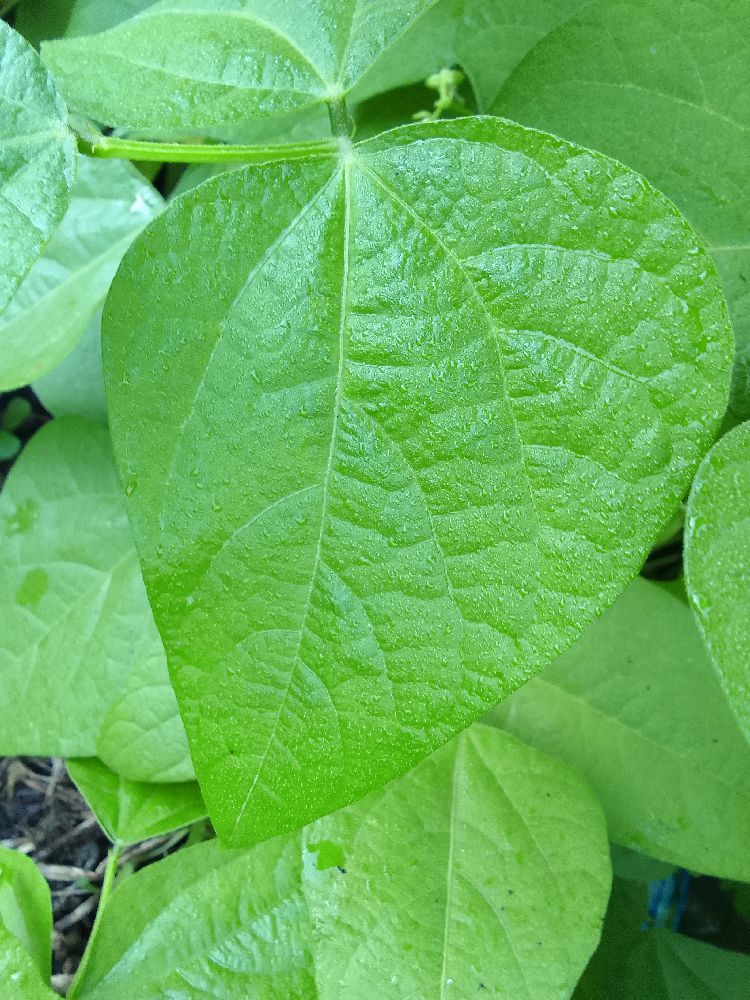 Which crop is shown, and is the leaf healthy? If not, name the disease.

common bean, healthy
